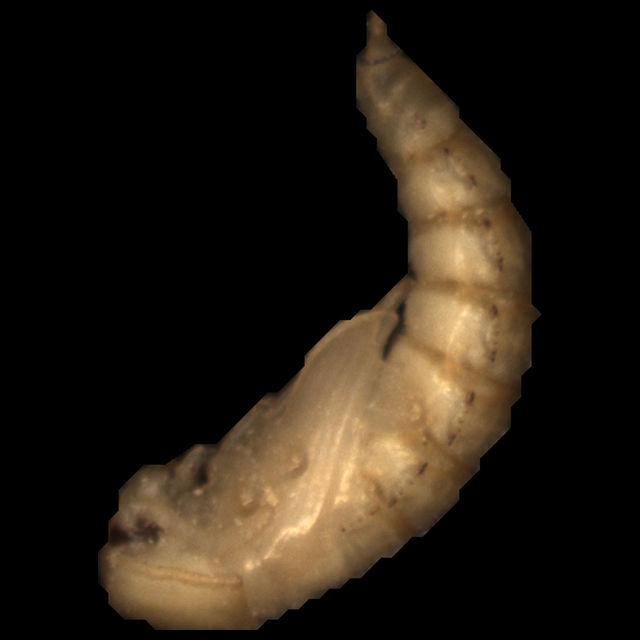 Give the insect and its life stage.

mealworm pupa
